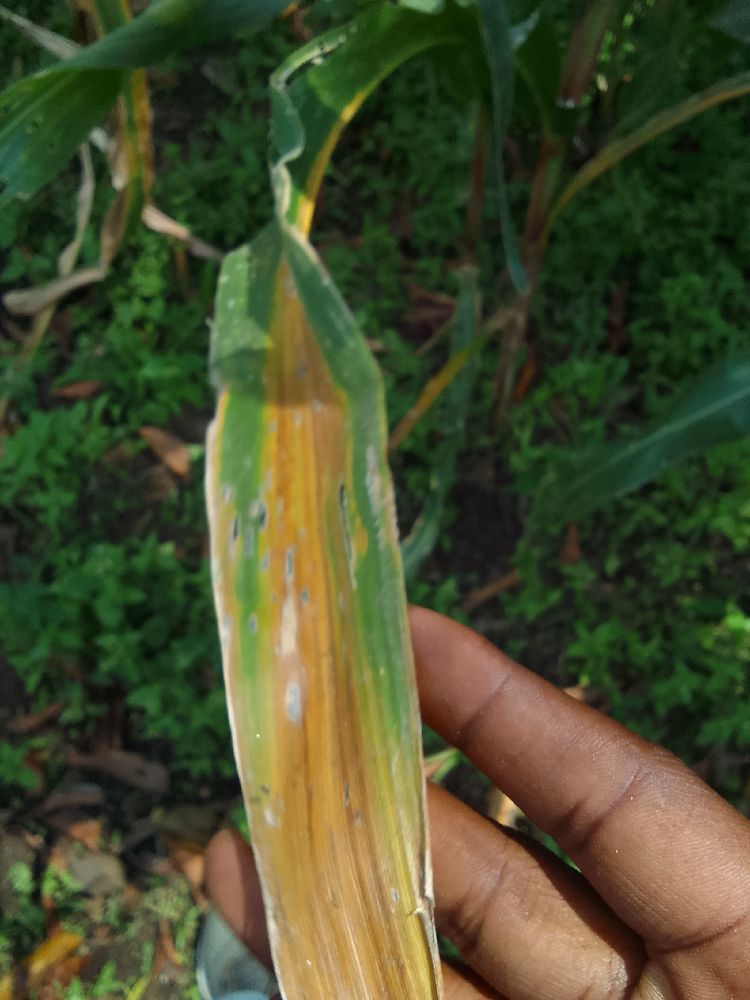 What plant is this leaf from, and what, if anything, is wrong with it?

maize, maize lethal necrosis
